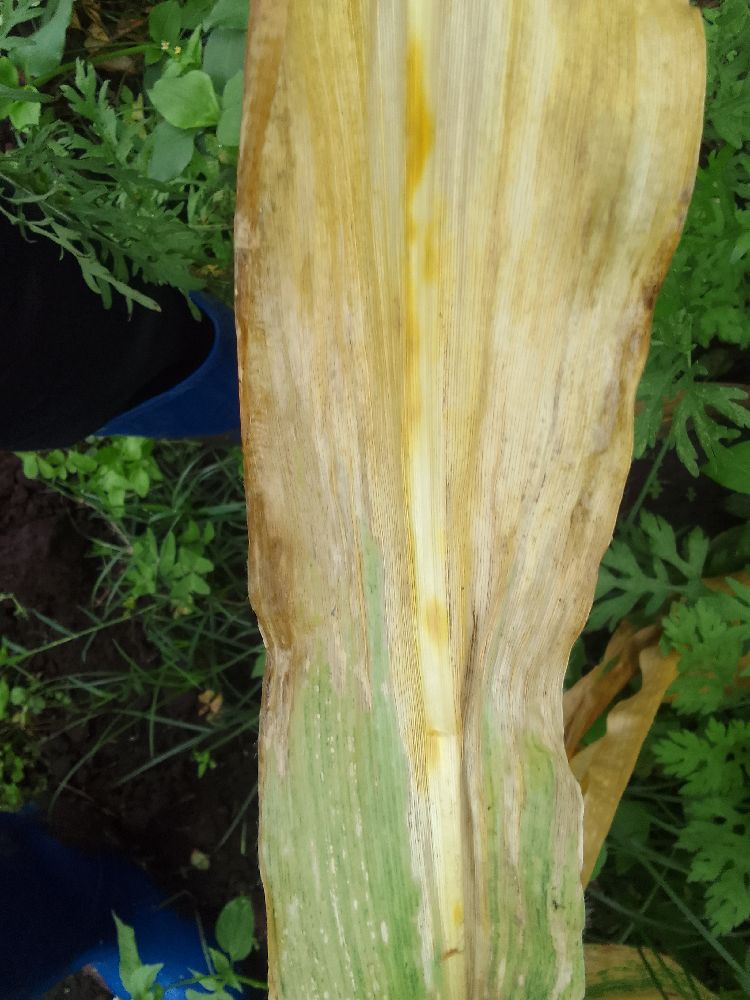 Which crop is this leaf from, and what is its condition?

maize, maize lethal necrosis
